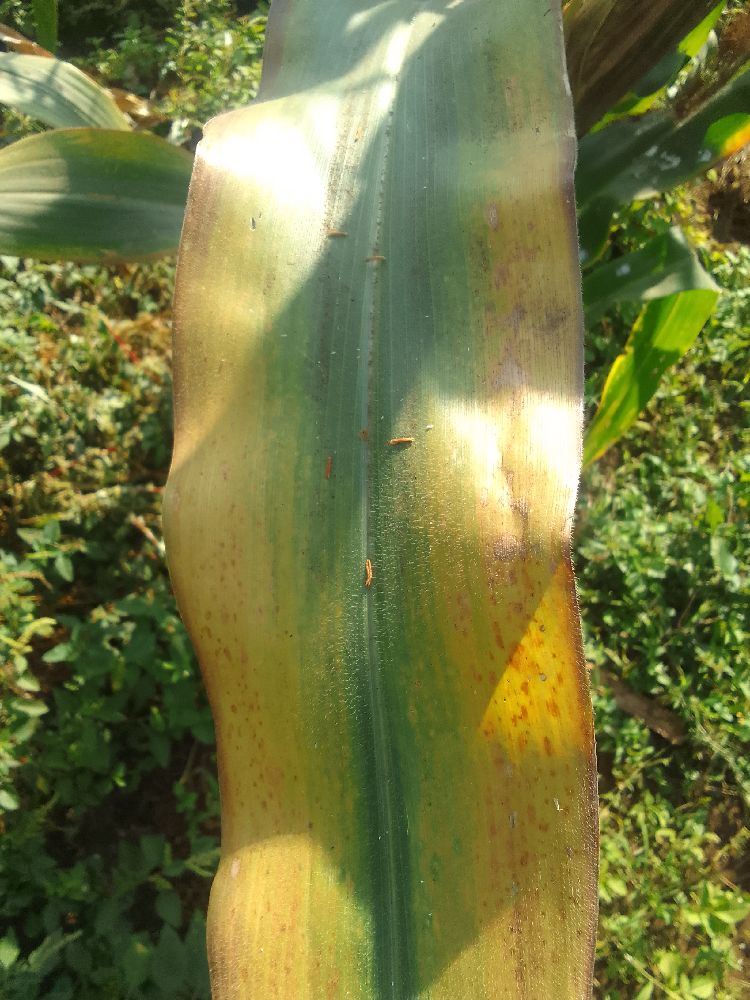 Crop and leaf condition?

maize, maize lethal necrosis
